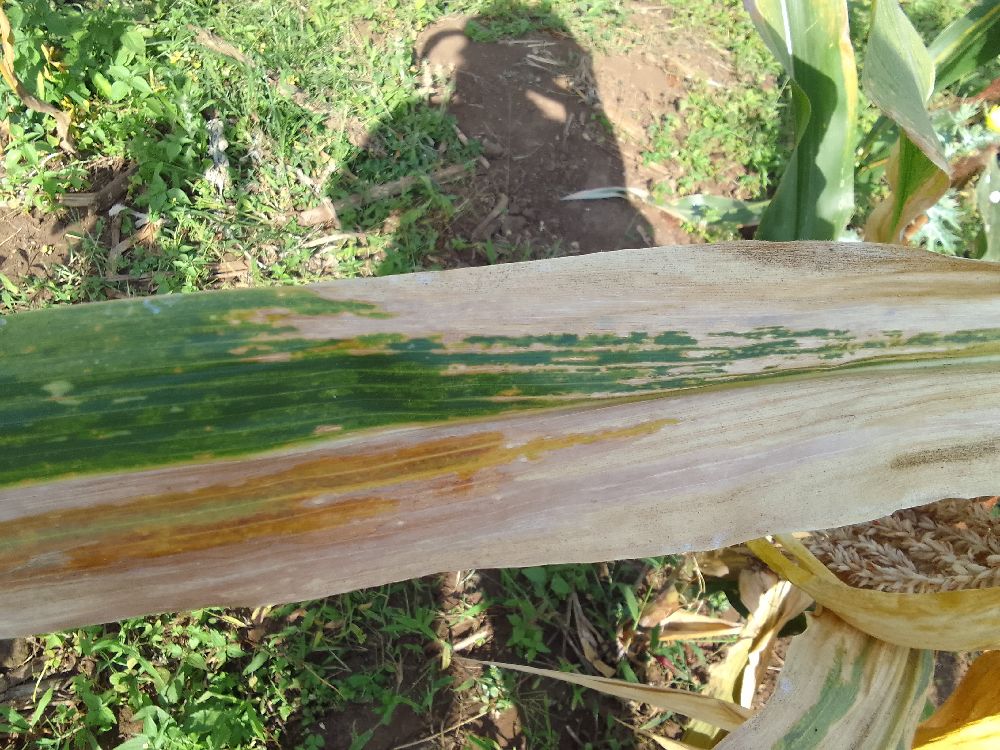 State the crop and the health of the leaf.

maize, maize lethal necrosis
